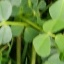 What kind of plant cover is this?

unstructured weed
